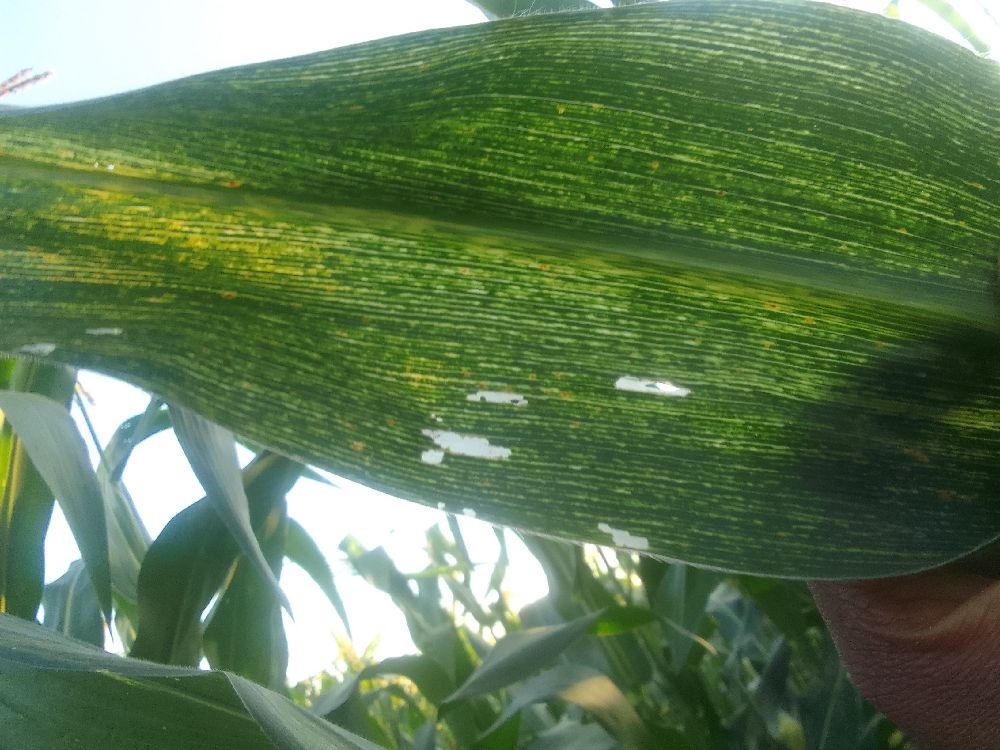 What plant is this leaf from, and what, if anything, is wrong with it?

maize, maize streak virus
